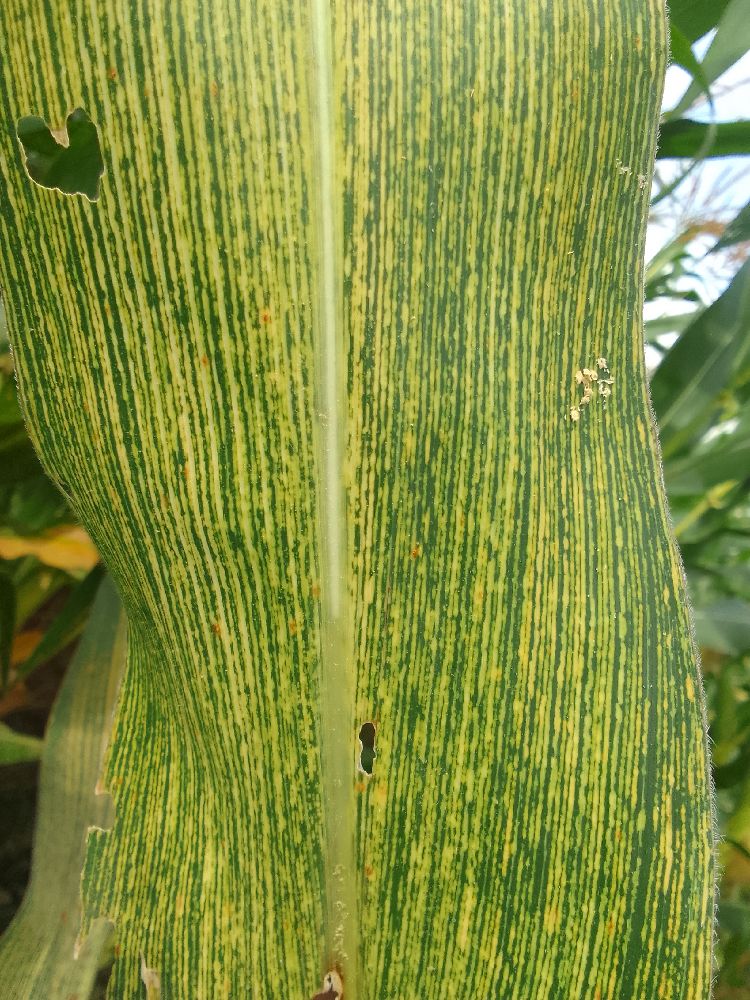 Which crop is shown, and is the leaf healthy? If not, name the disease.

maize, maize streak virus
